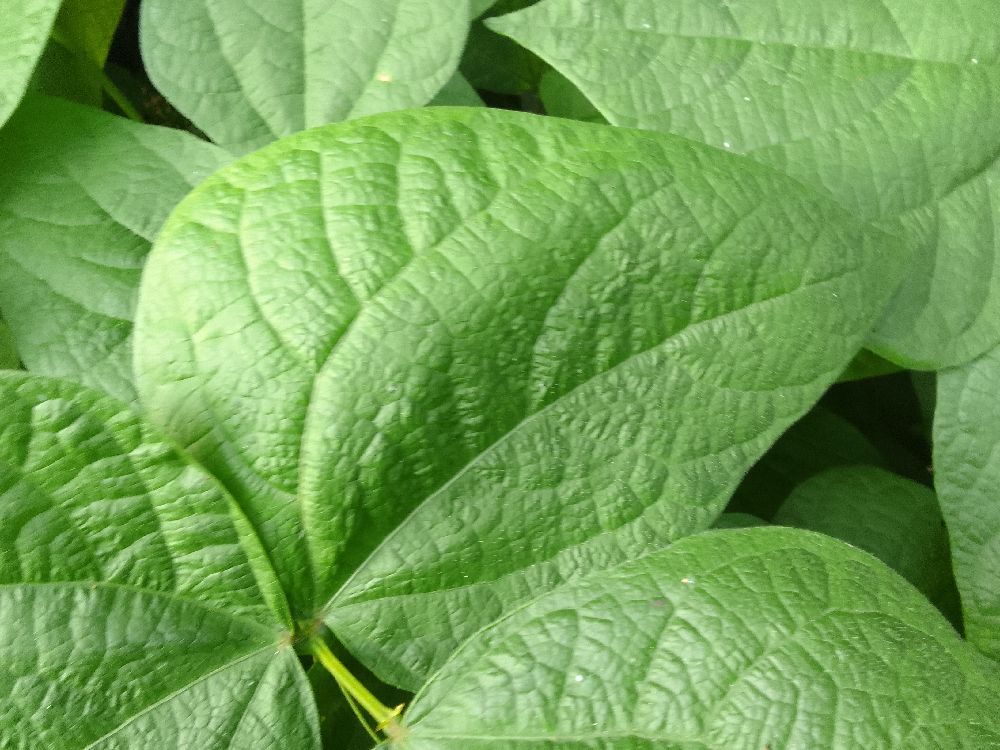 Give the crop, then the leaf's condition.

common bean, healthy
